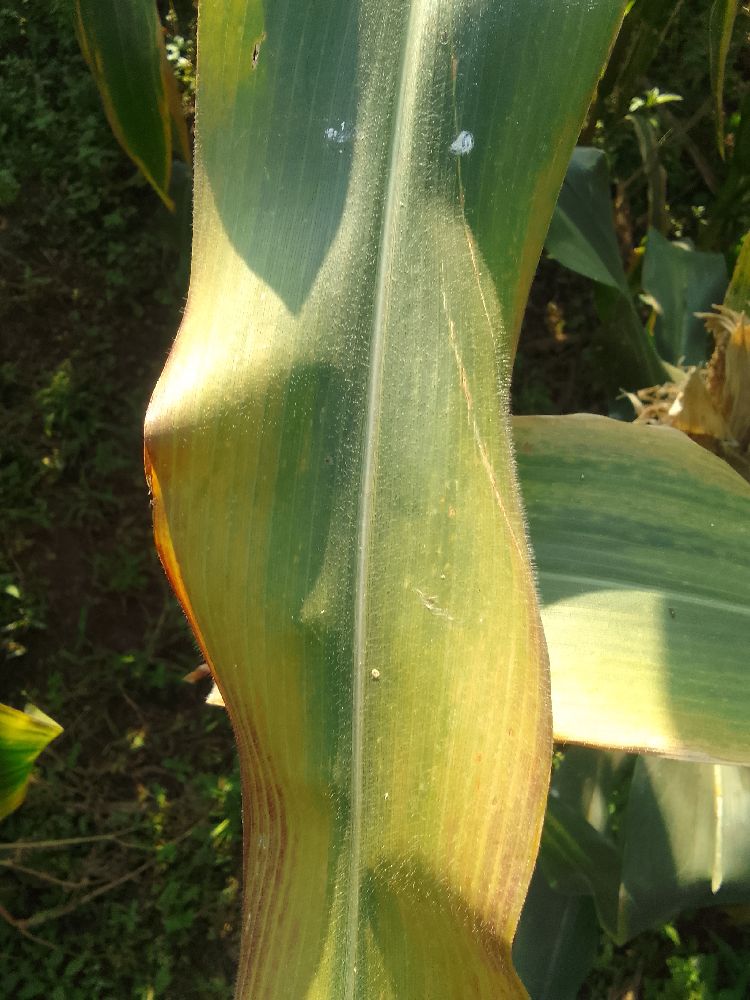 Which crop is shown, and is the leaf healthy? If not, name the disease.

maize, maize lethal necrosis
